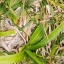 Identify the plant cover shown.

grass
